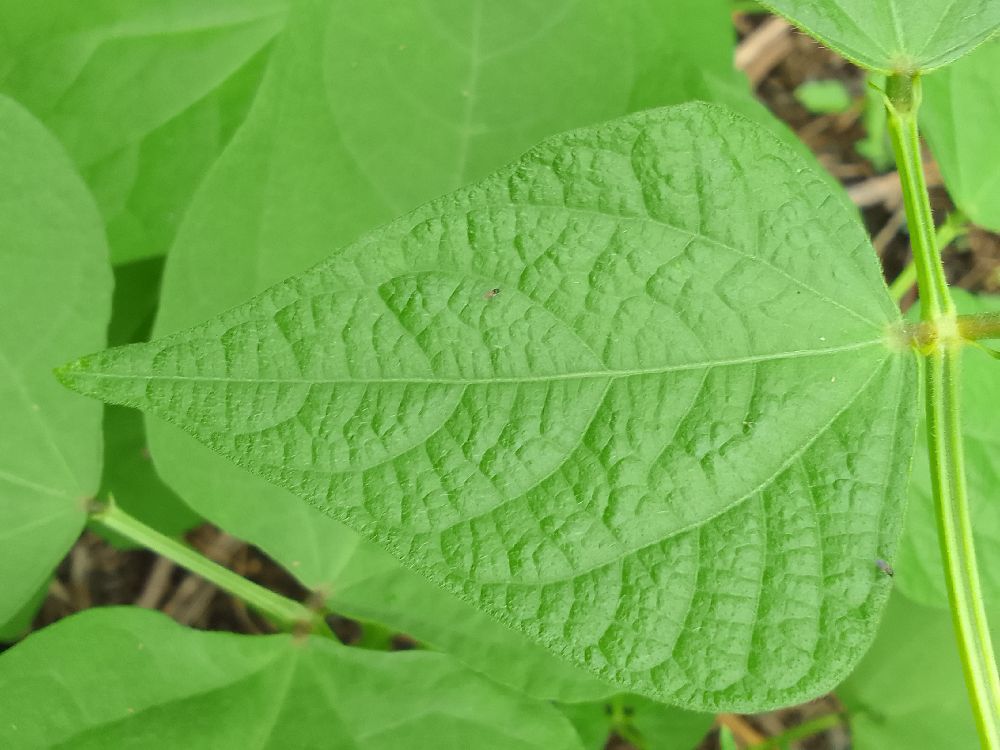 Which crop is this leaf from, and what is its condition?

common bean, healthy
